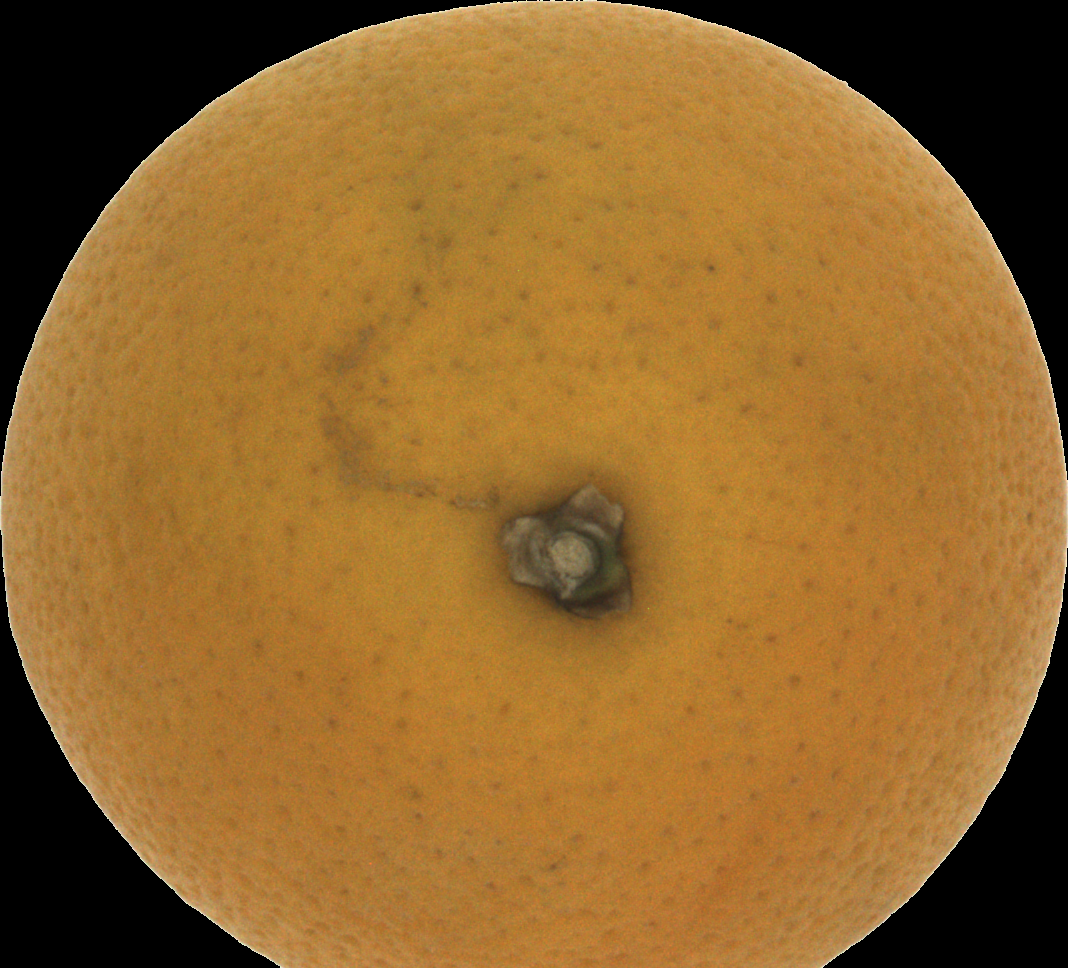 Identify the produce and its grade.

orange, bad
